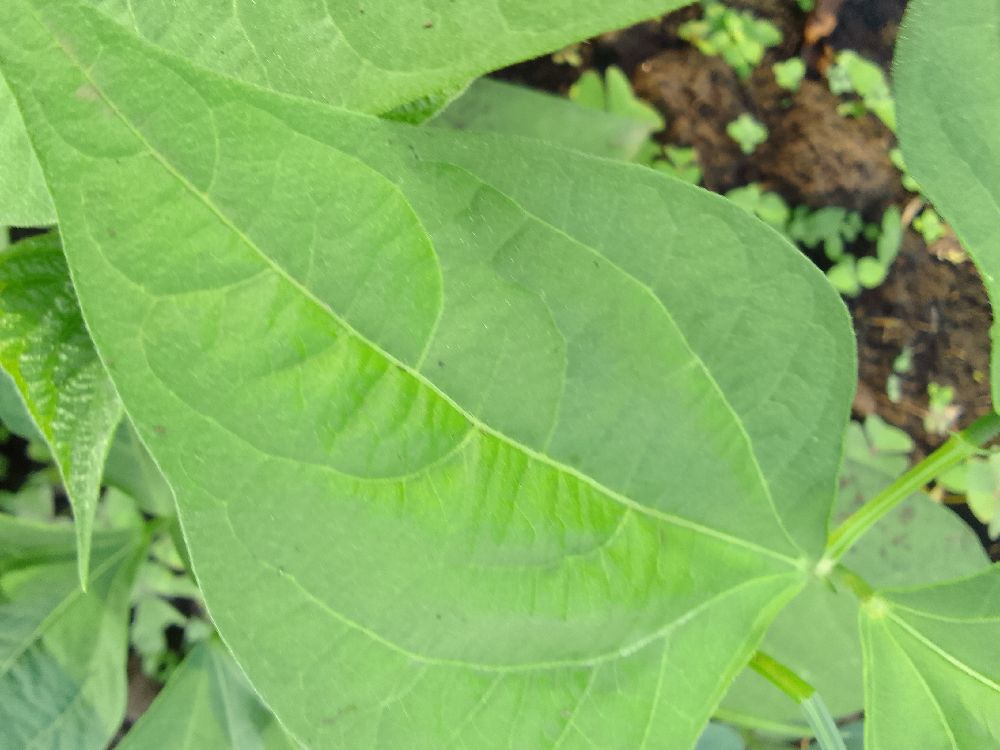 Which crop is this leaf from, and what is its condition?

common bean, healthy
